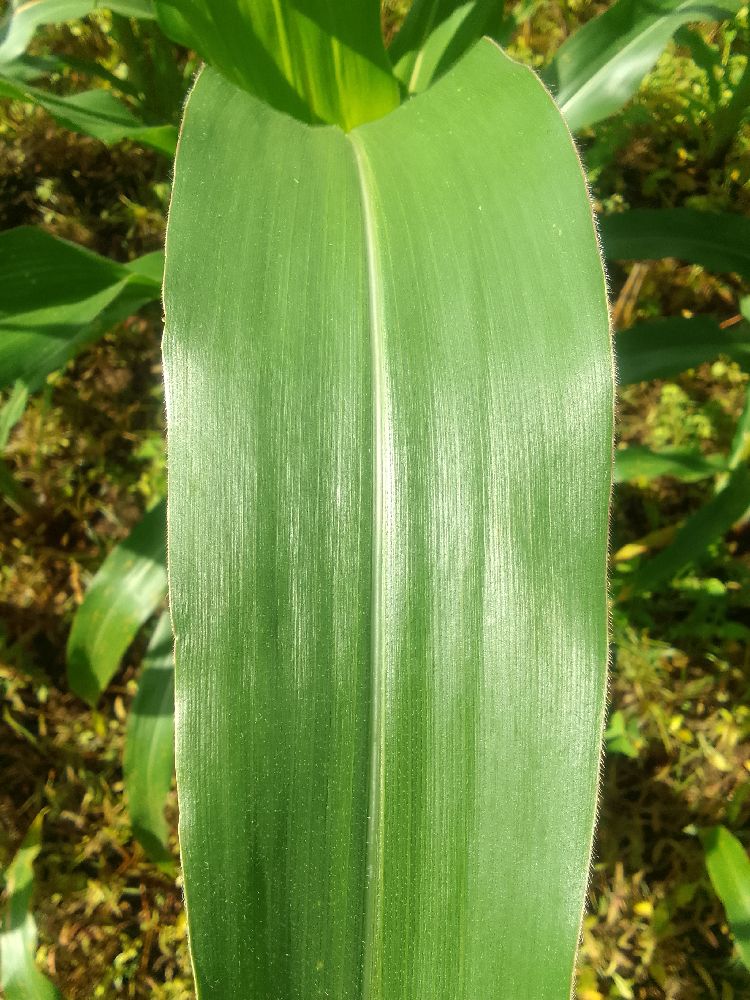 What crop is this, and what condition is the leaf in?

maize, healthy
